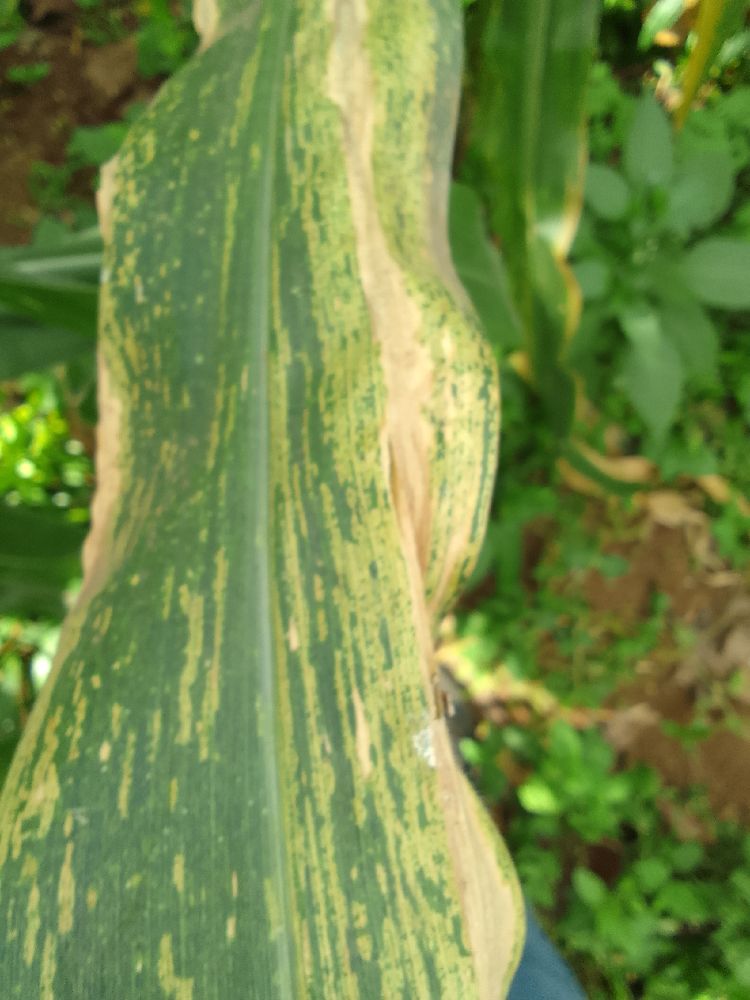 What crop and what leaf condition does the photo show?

maize, maize lethal necrosis
